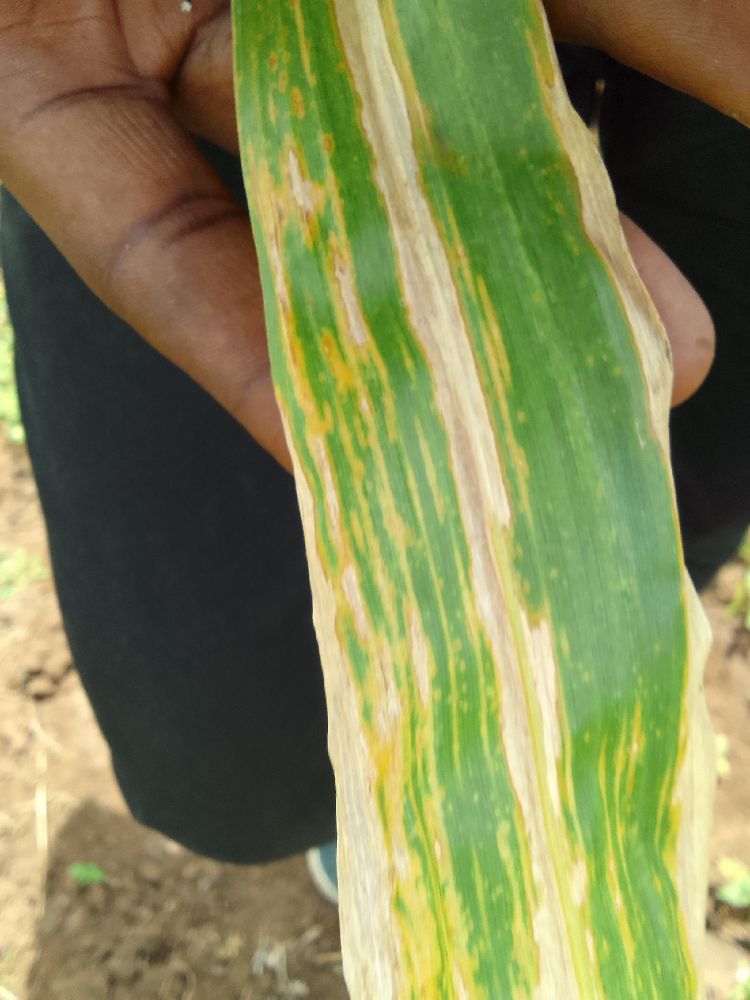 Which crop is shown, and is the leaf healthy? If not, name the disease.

maize, maize lethal necrosis
